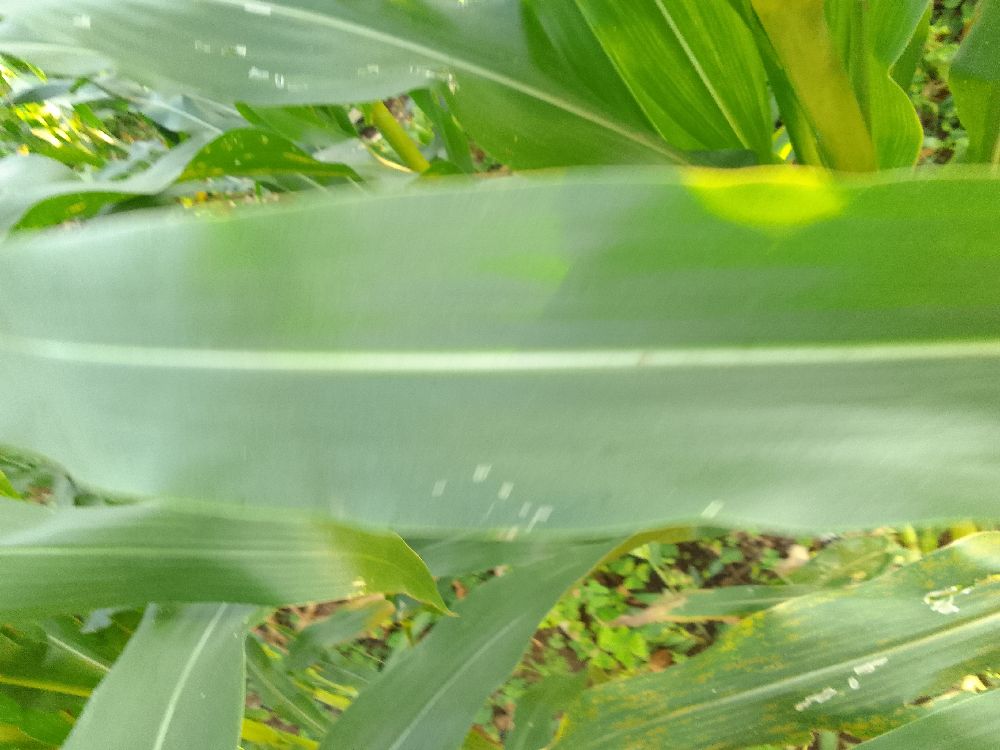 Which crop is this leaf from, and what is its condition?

maize, healthy
